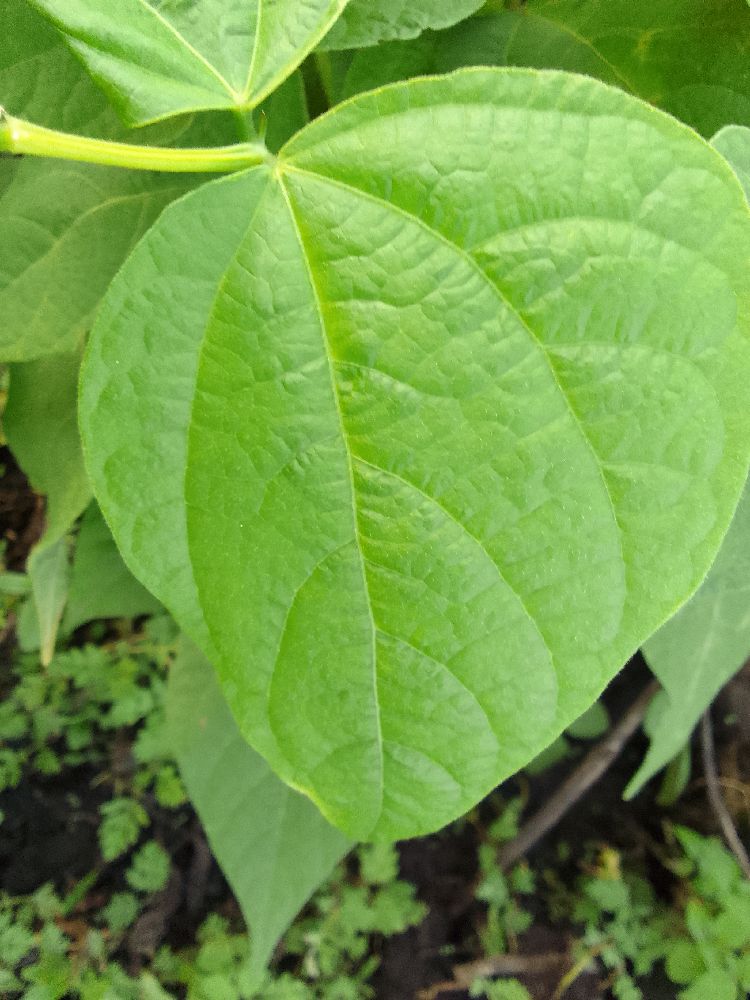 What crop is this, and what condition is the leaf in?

common bean, healthy
